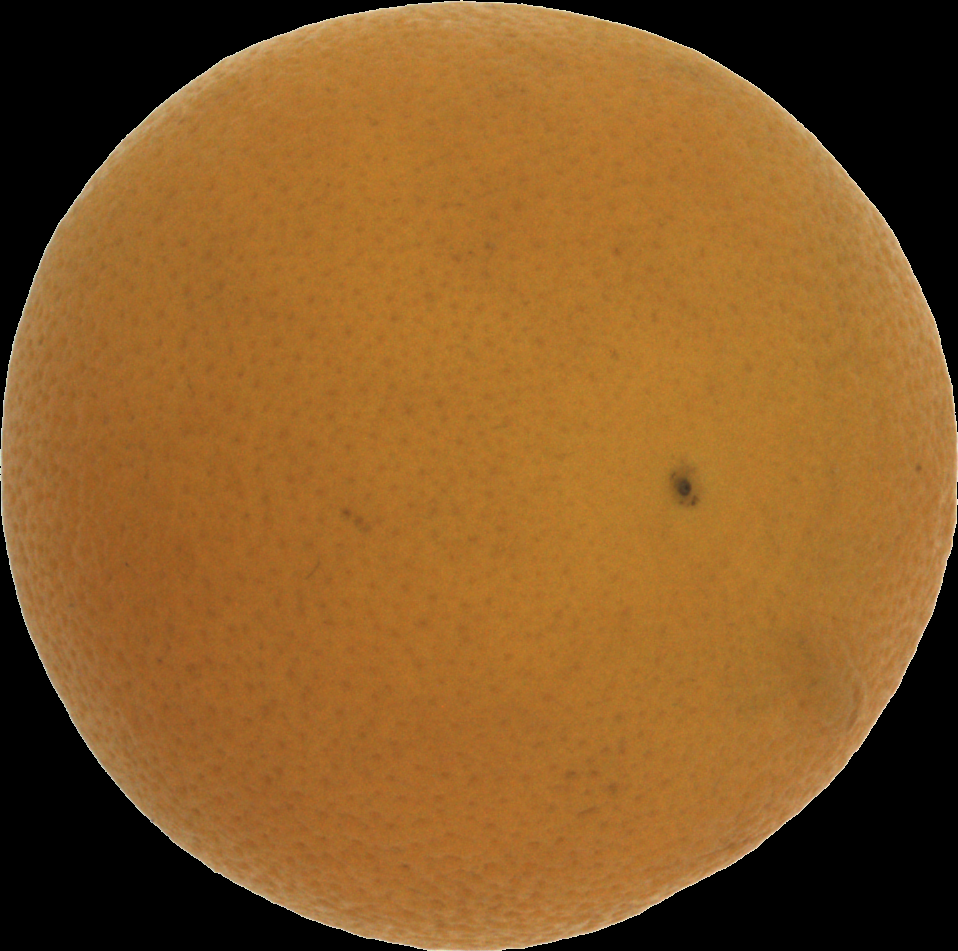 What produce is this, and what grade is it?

orange, bad
